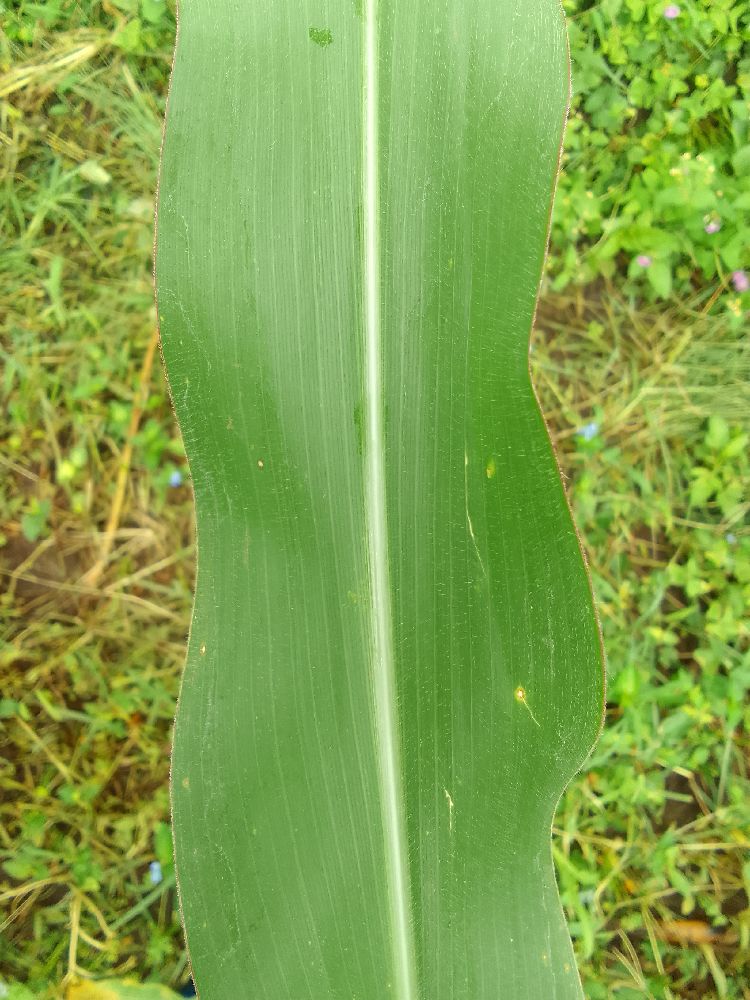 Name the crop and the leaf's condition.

maize, healthy
